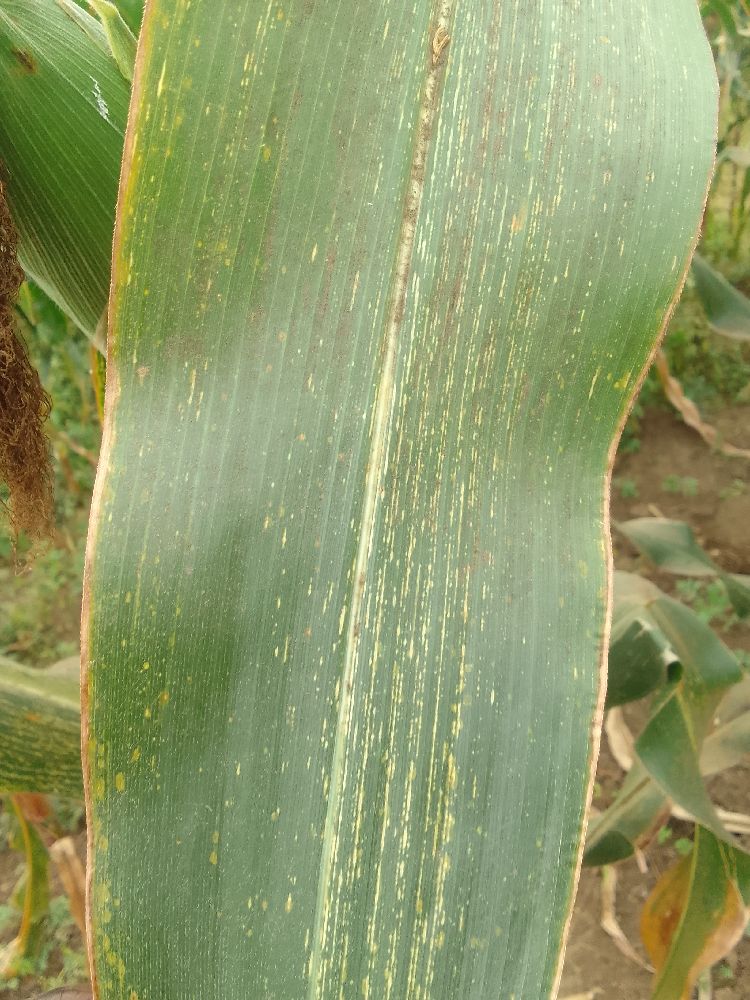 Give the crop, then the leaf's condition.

maize, maize streak virus
